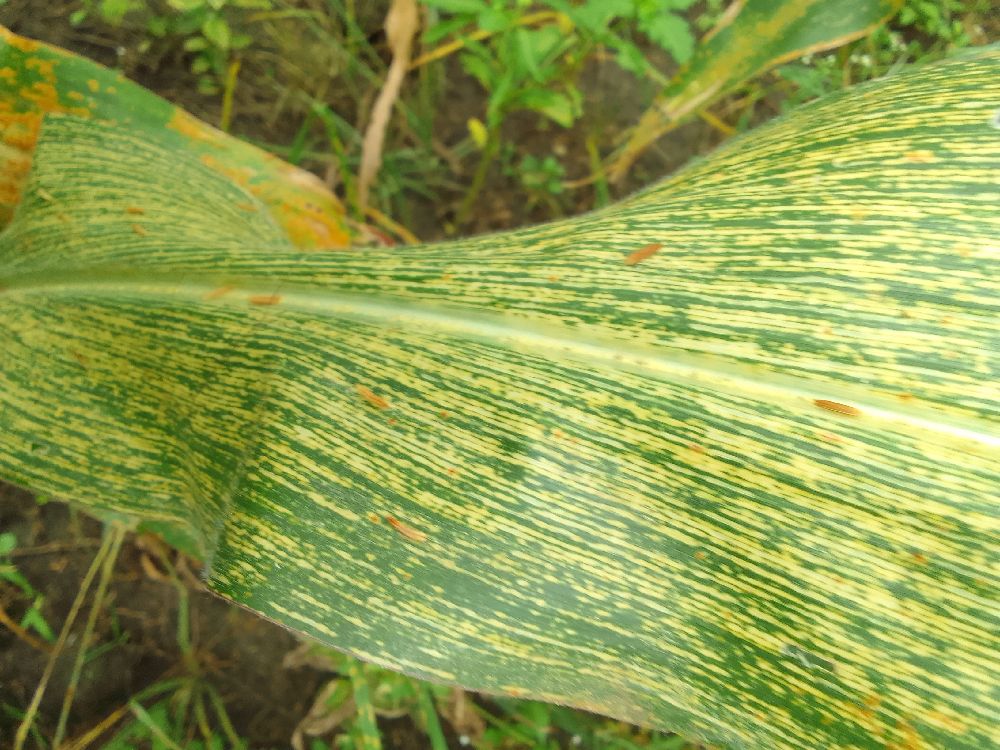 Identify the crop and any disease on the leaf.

maize, maize streak virus
